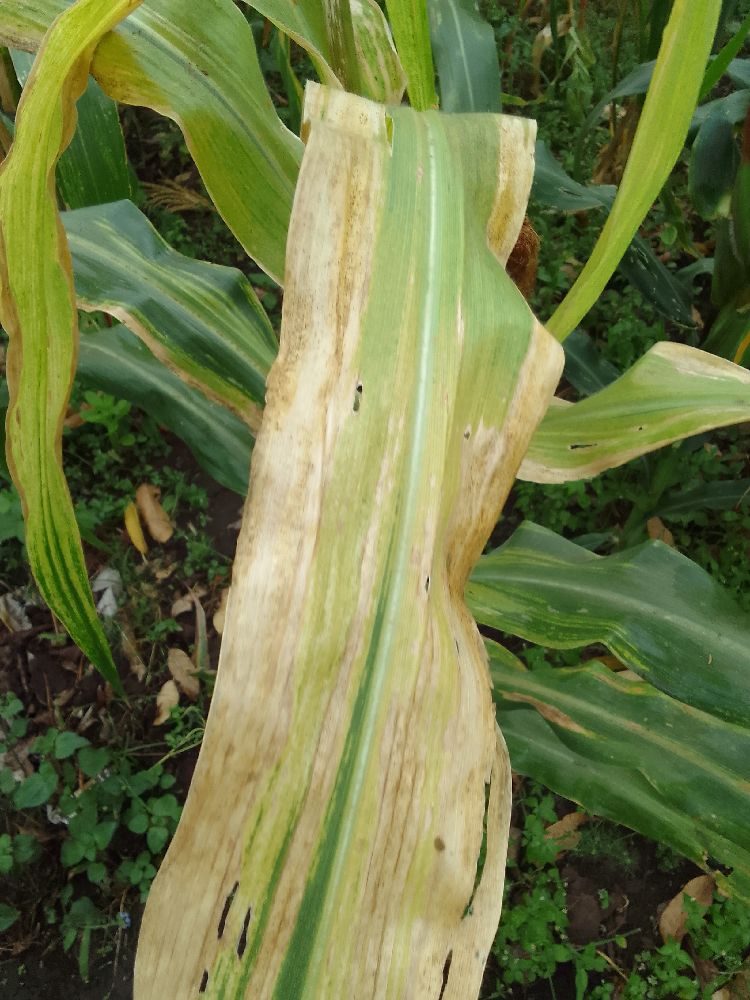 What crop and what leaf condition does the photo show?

maize, maize lethal necrosis
